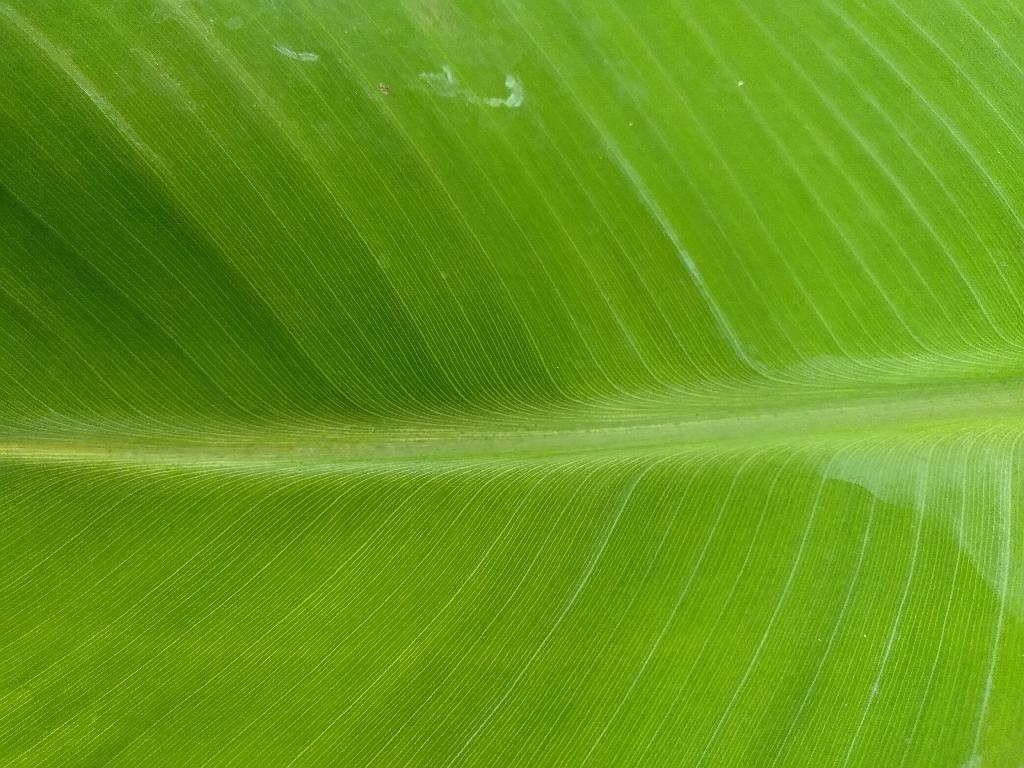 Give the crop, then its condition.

banana, healthy
